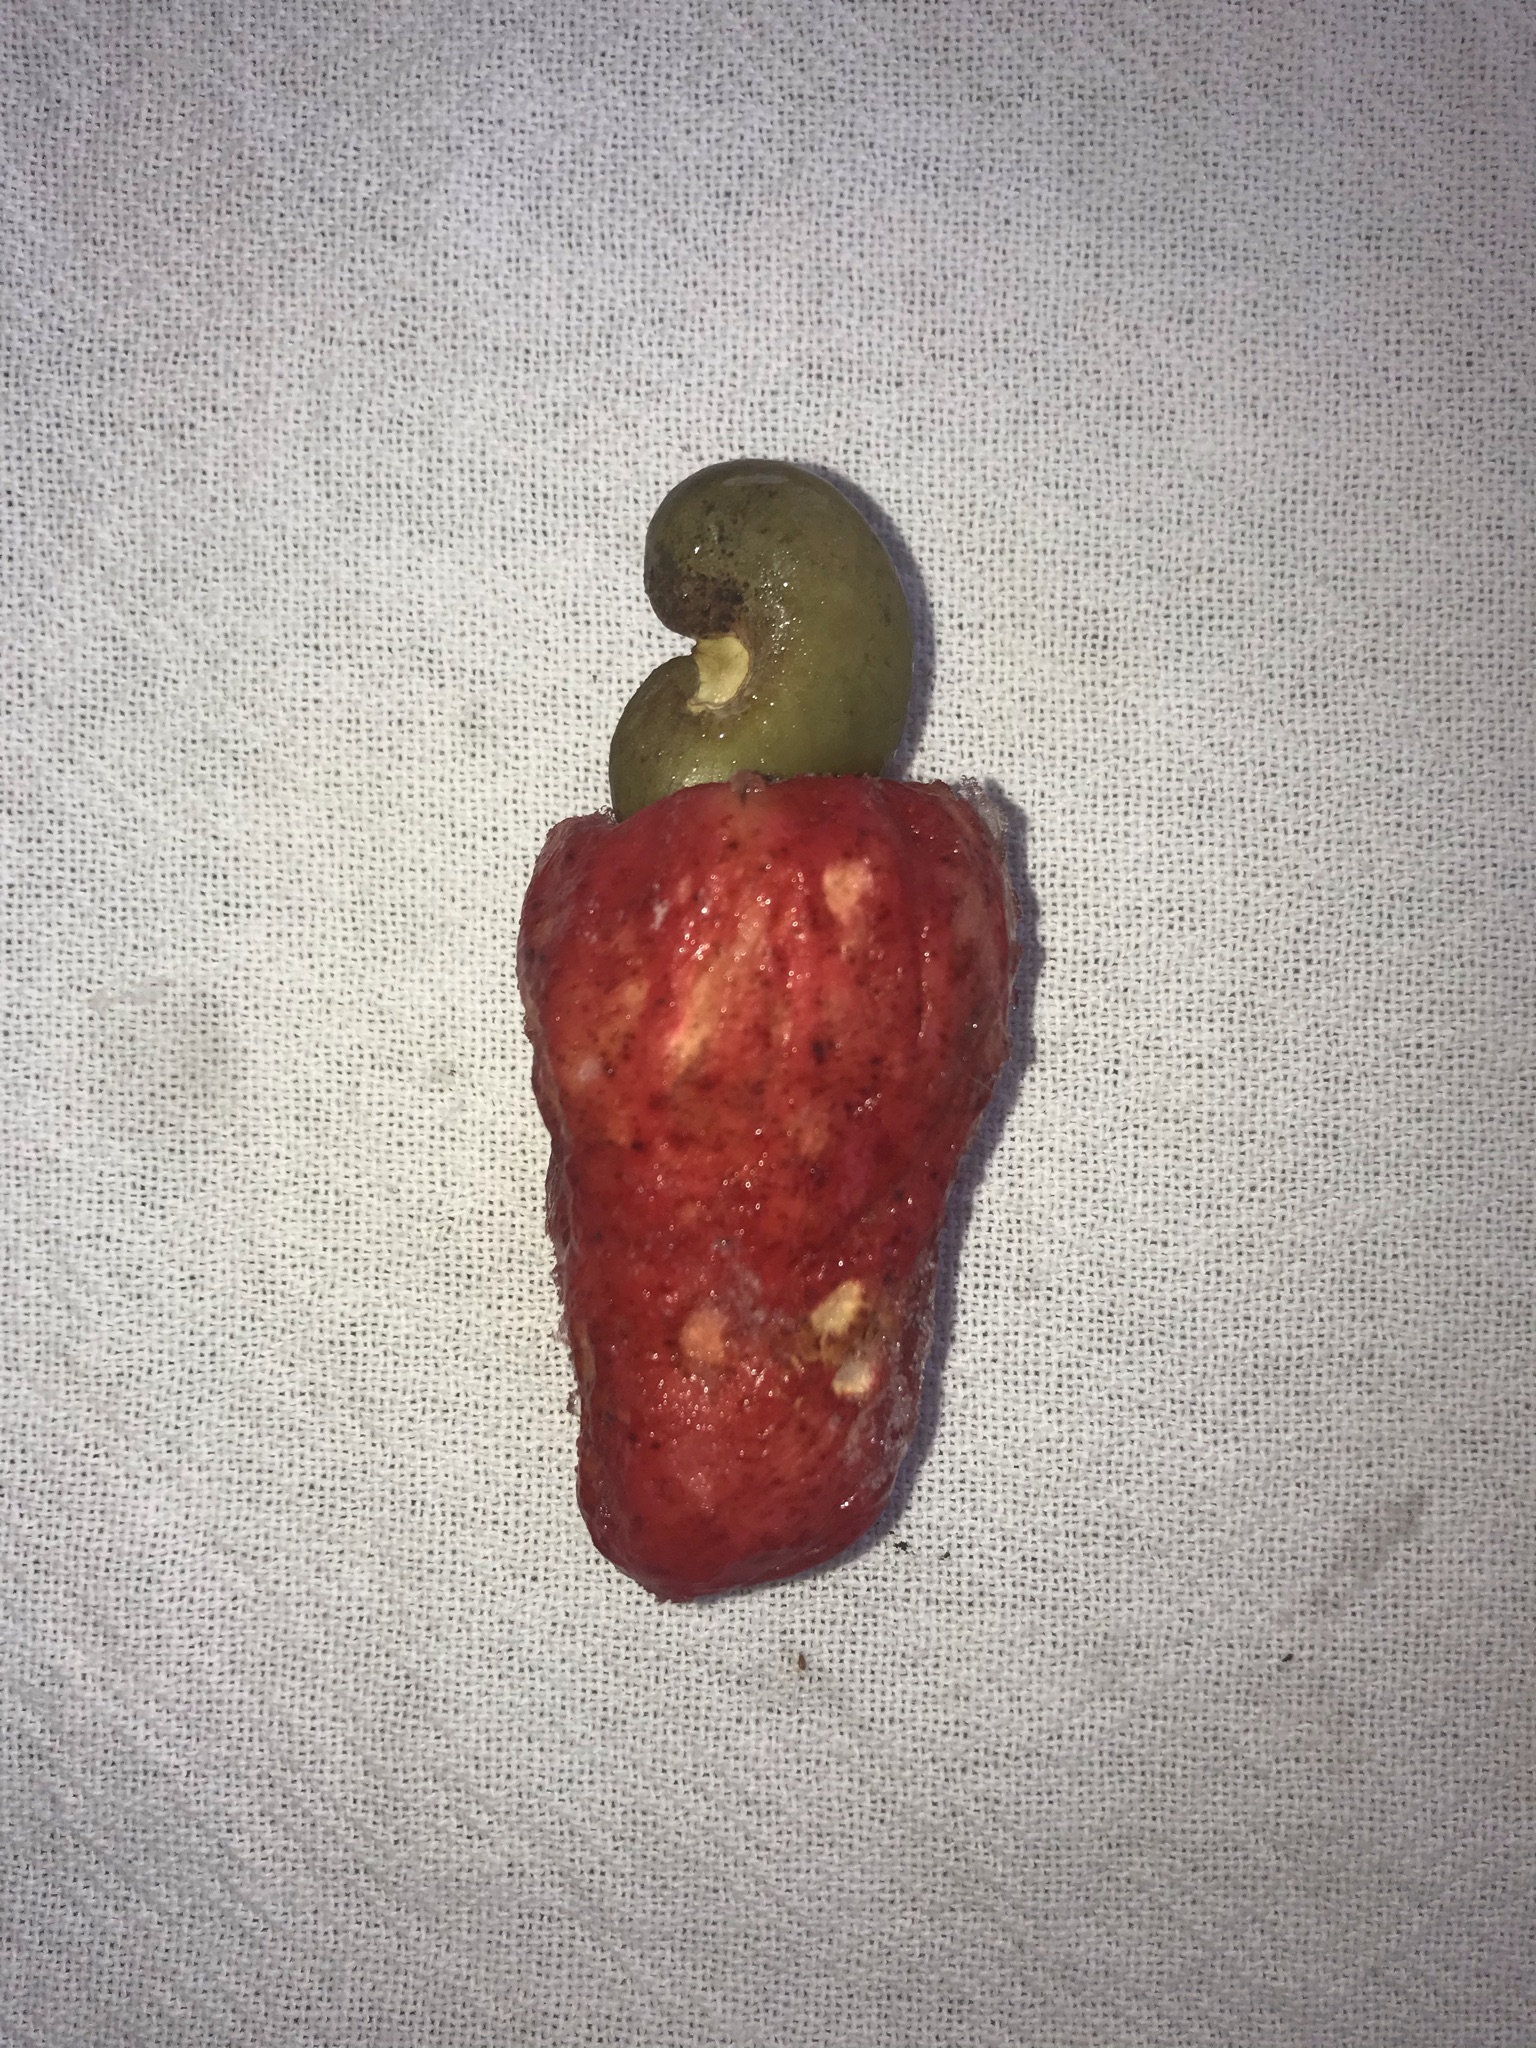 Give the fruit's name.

caju vermelho
